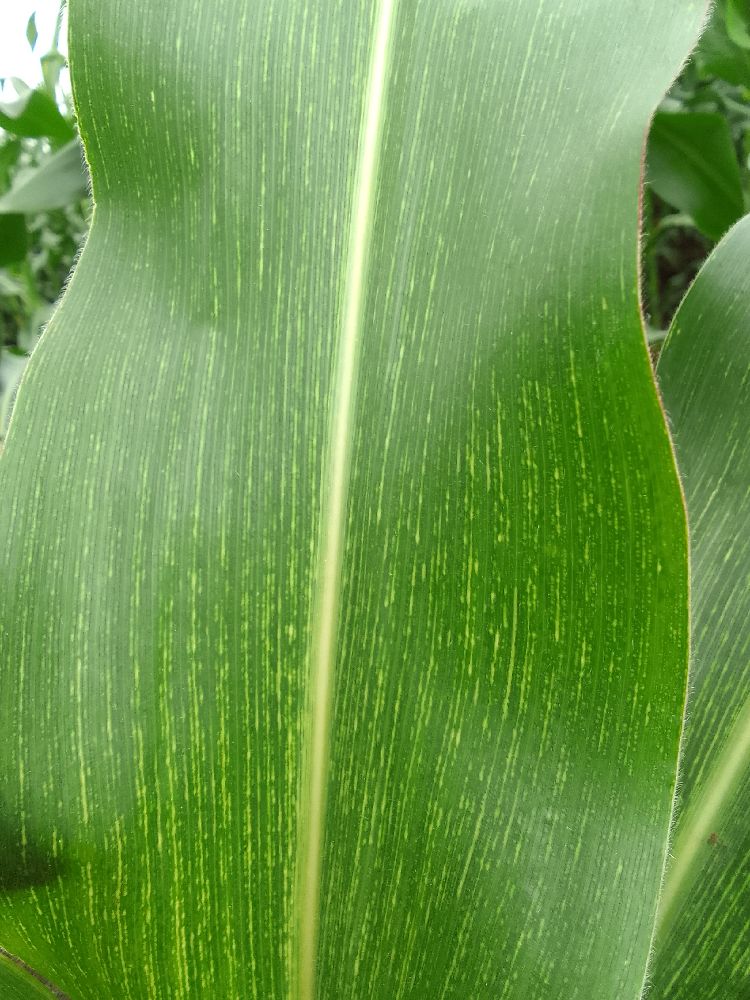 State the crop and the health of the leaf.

maize, maize streak virus
